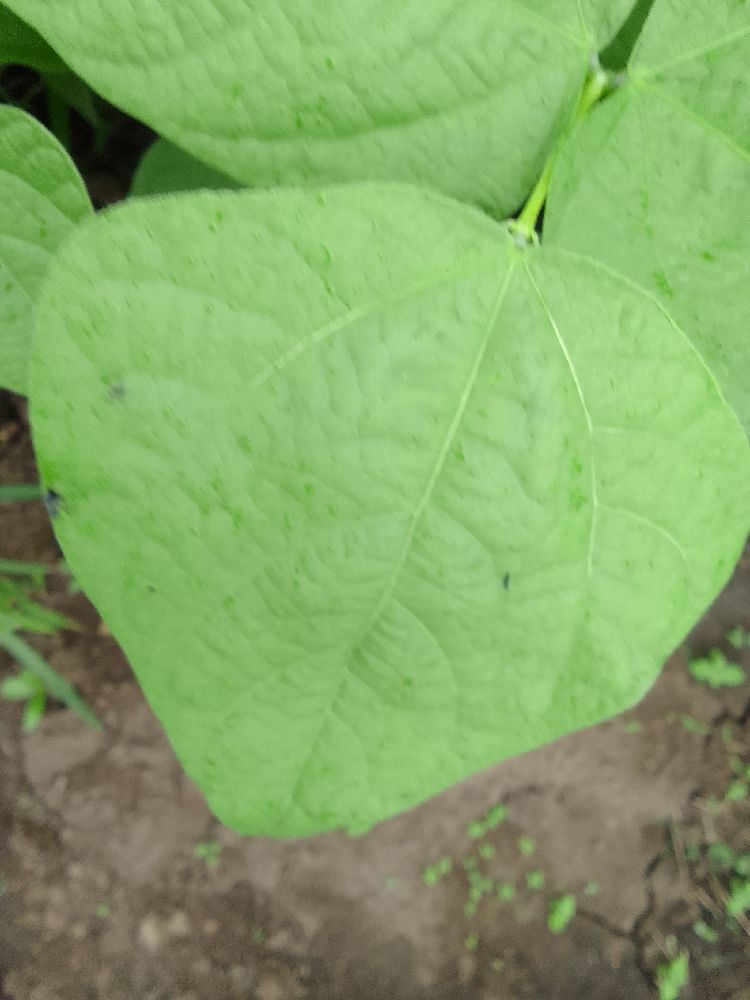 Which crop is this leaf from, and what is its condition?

common bean, healthy
